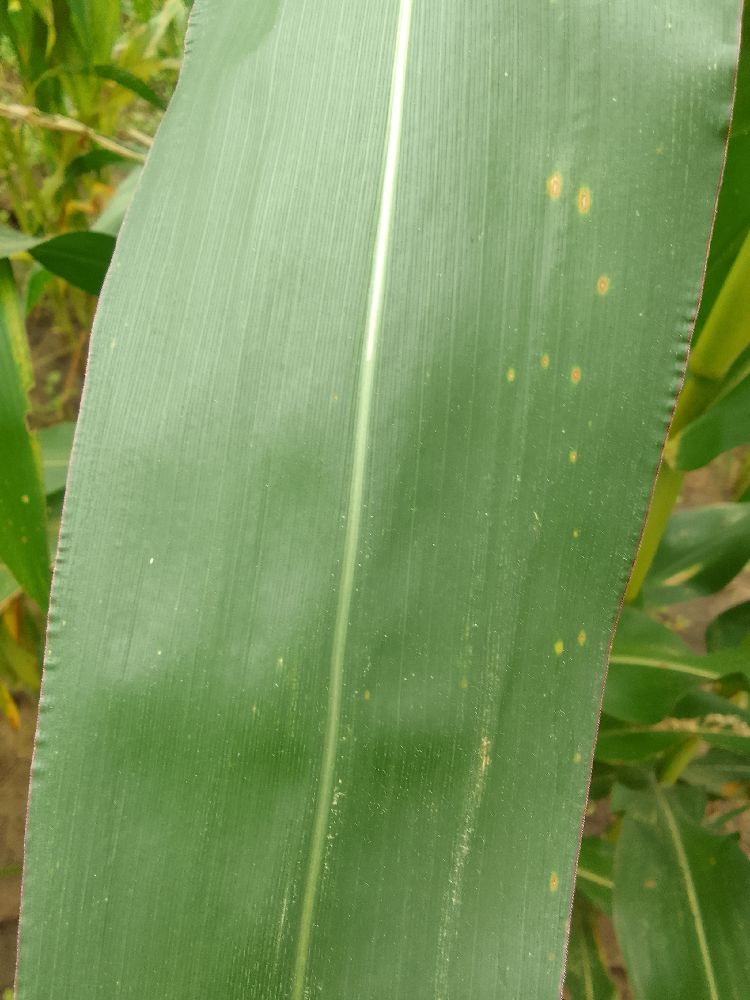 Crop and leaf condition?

maize, healthy
